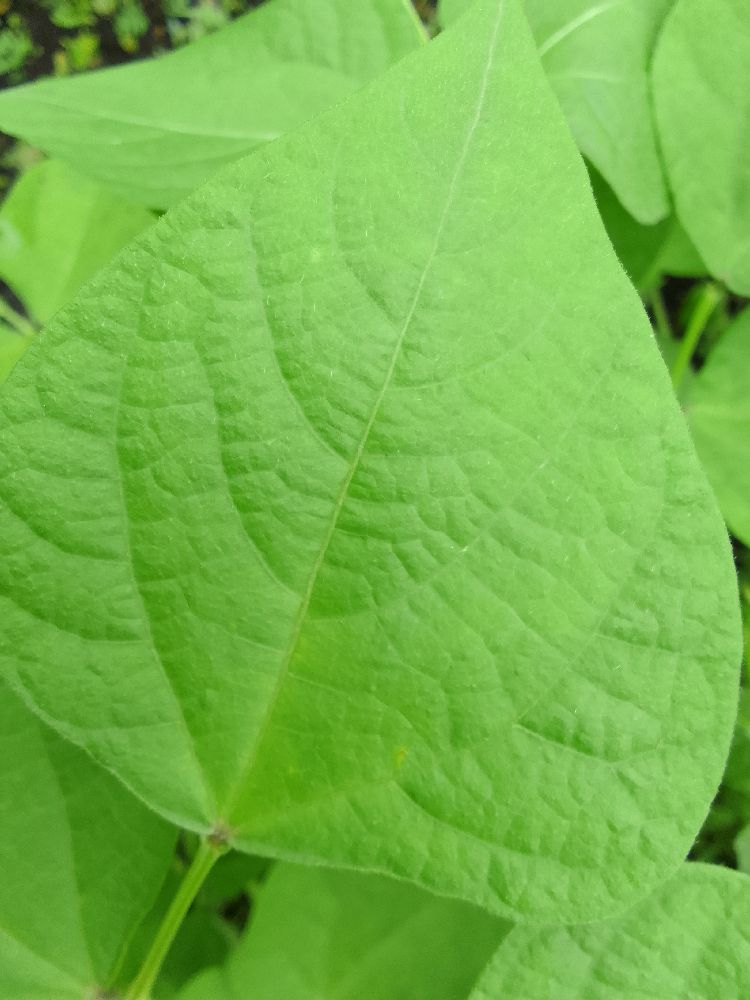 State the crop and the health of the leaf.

common bean, healthy
